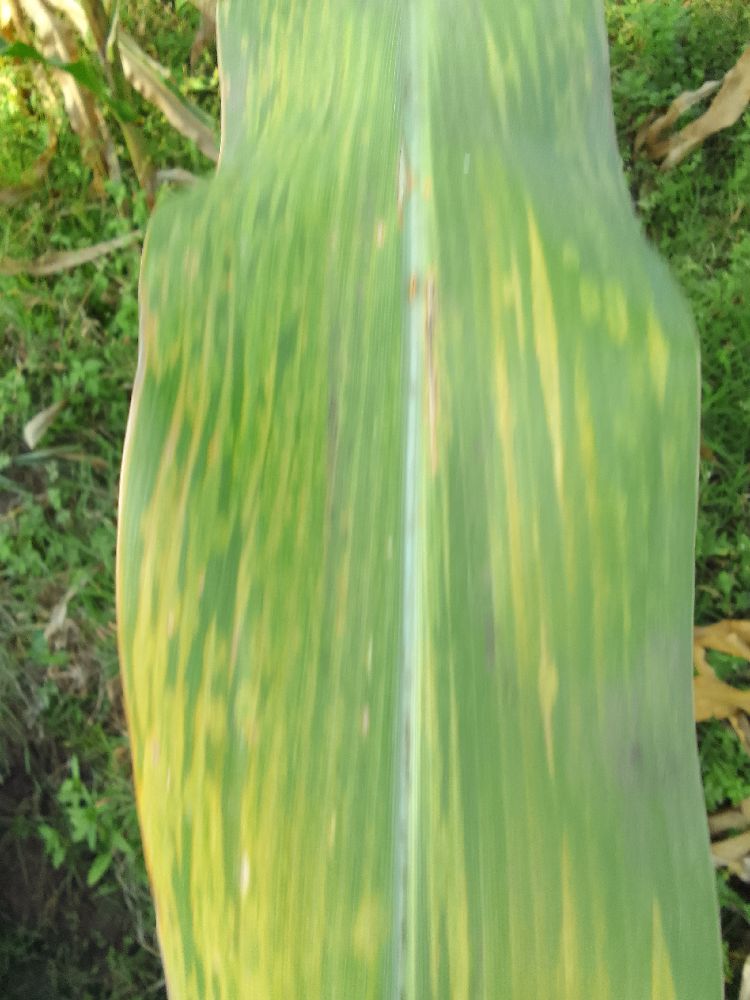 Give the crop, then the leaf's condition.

maize, maize lethal necrosis
